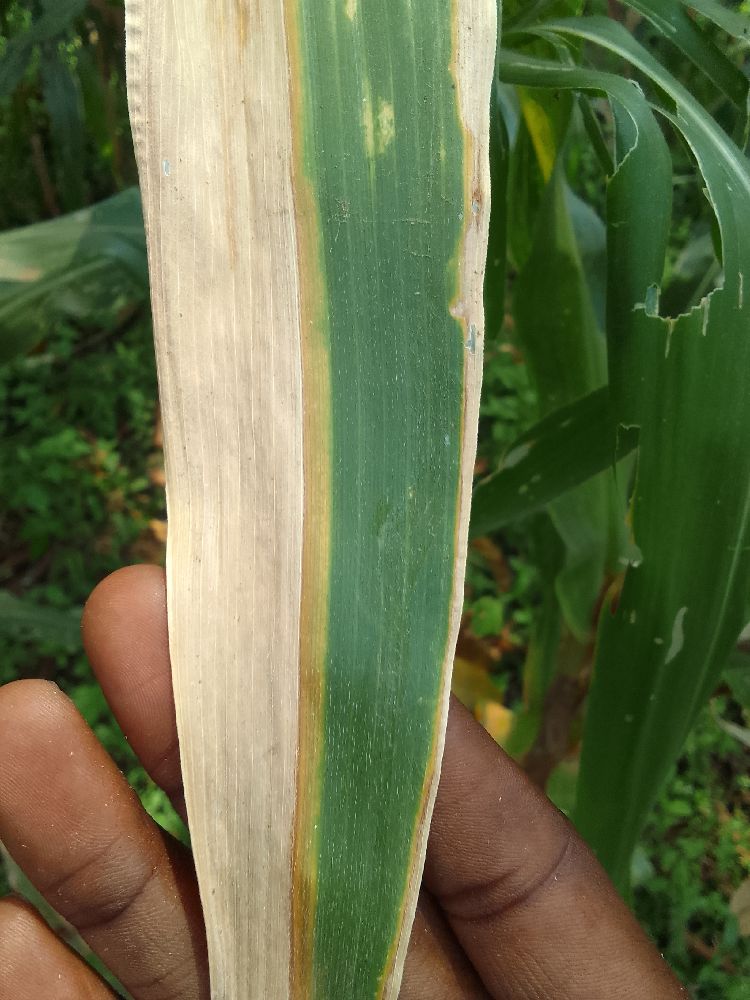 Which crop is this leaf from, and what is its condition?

maize, maize lethal necrosis
